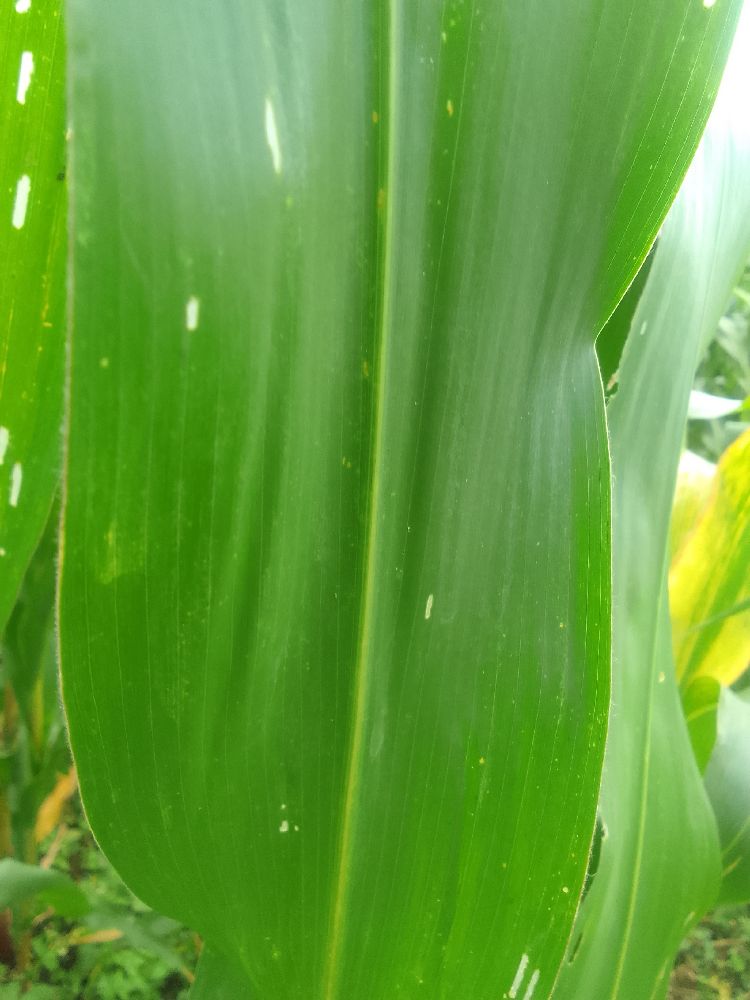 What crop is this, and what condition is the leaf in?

maize, healthy
